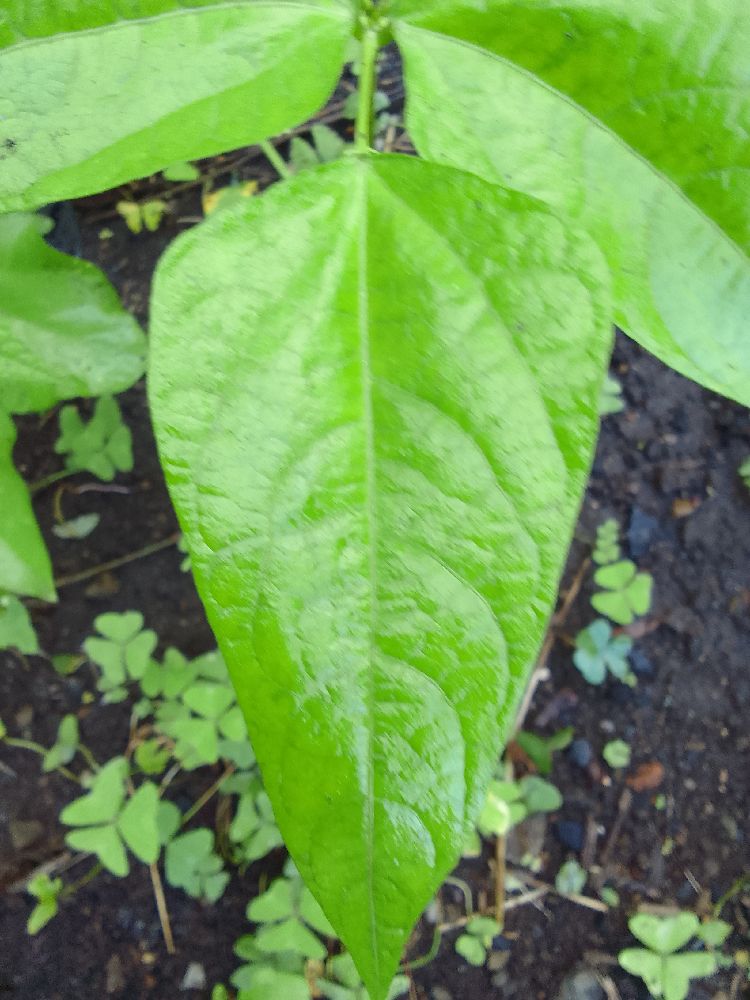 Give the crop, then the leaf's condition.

common bean, healthy
